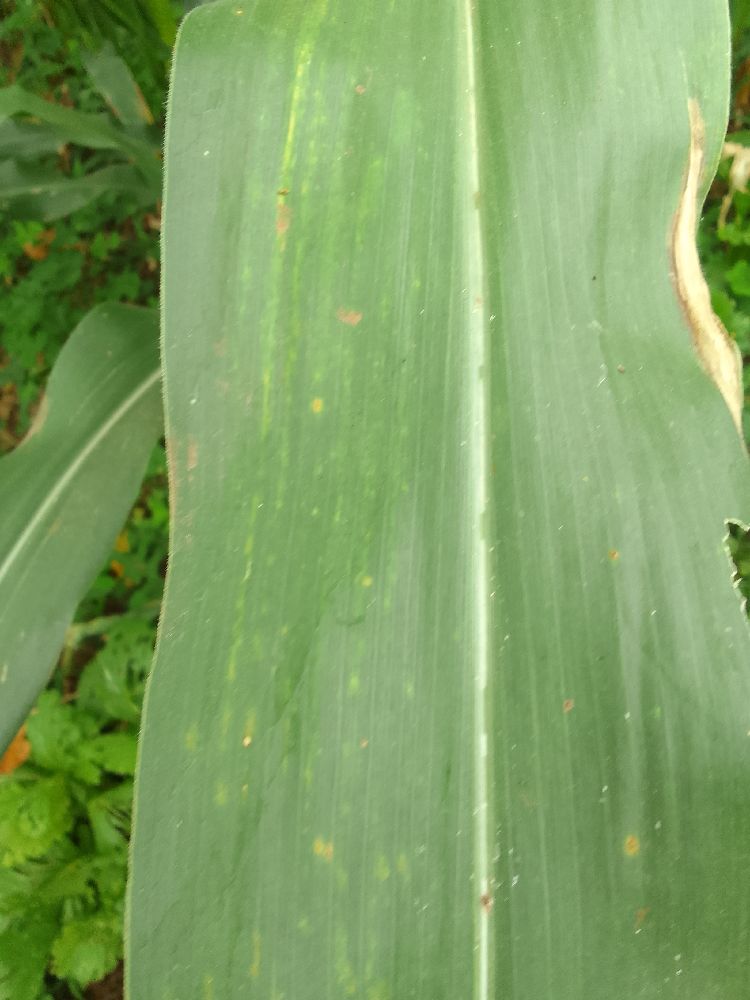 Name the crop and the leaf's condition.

maize, healthy
